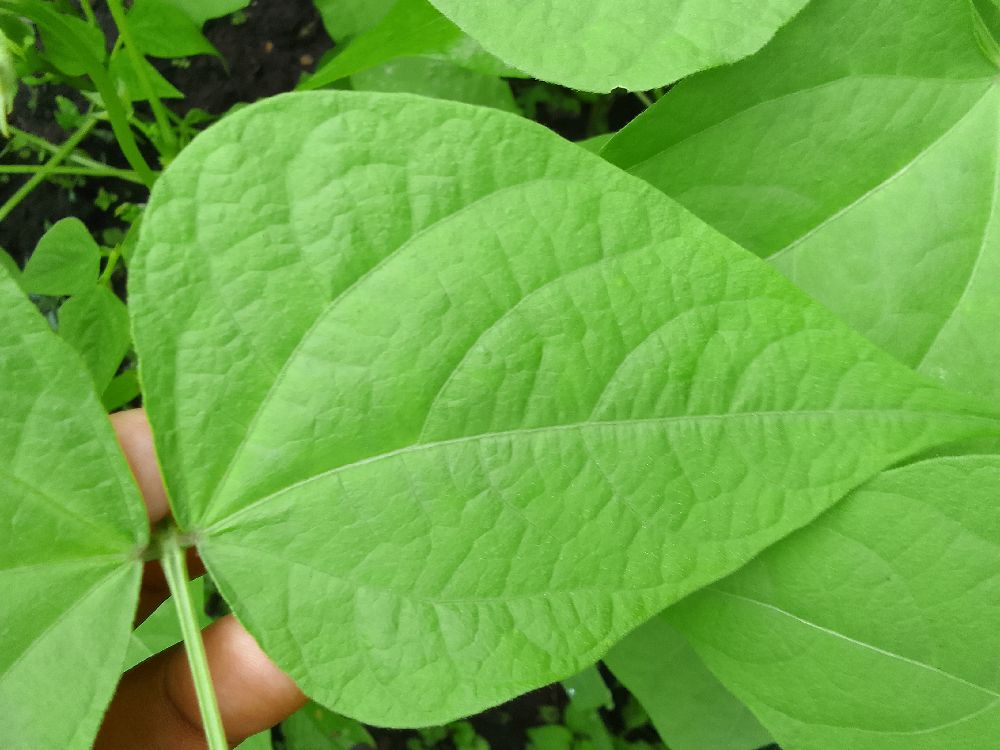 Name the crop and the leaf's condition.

common bean, healthy
